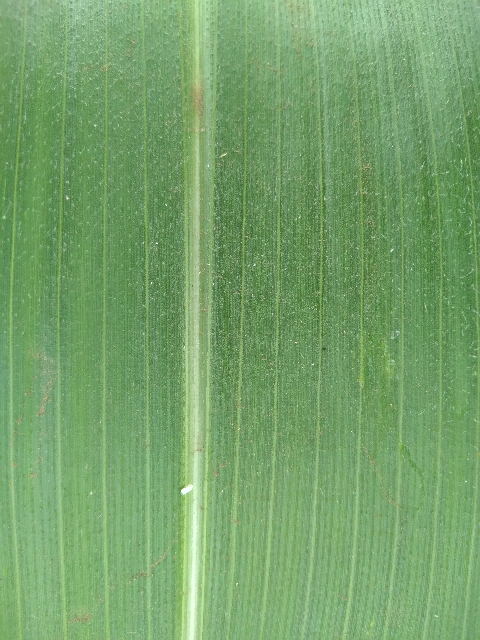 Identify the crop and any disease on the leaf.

maize, healthy
